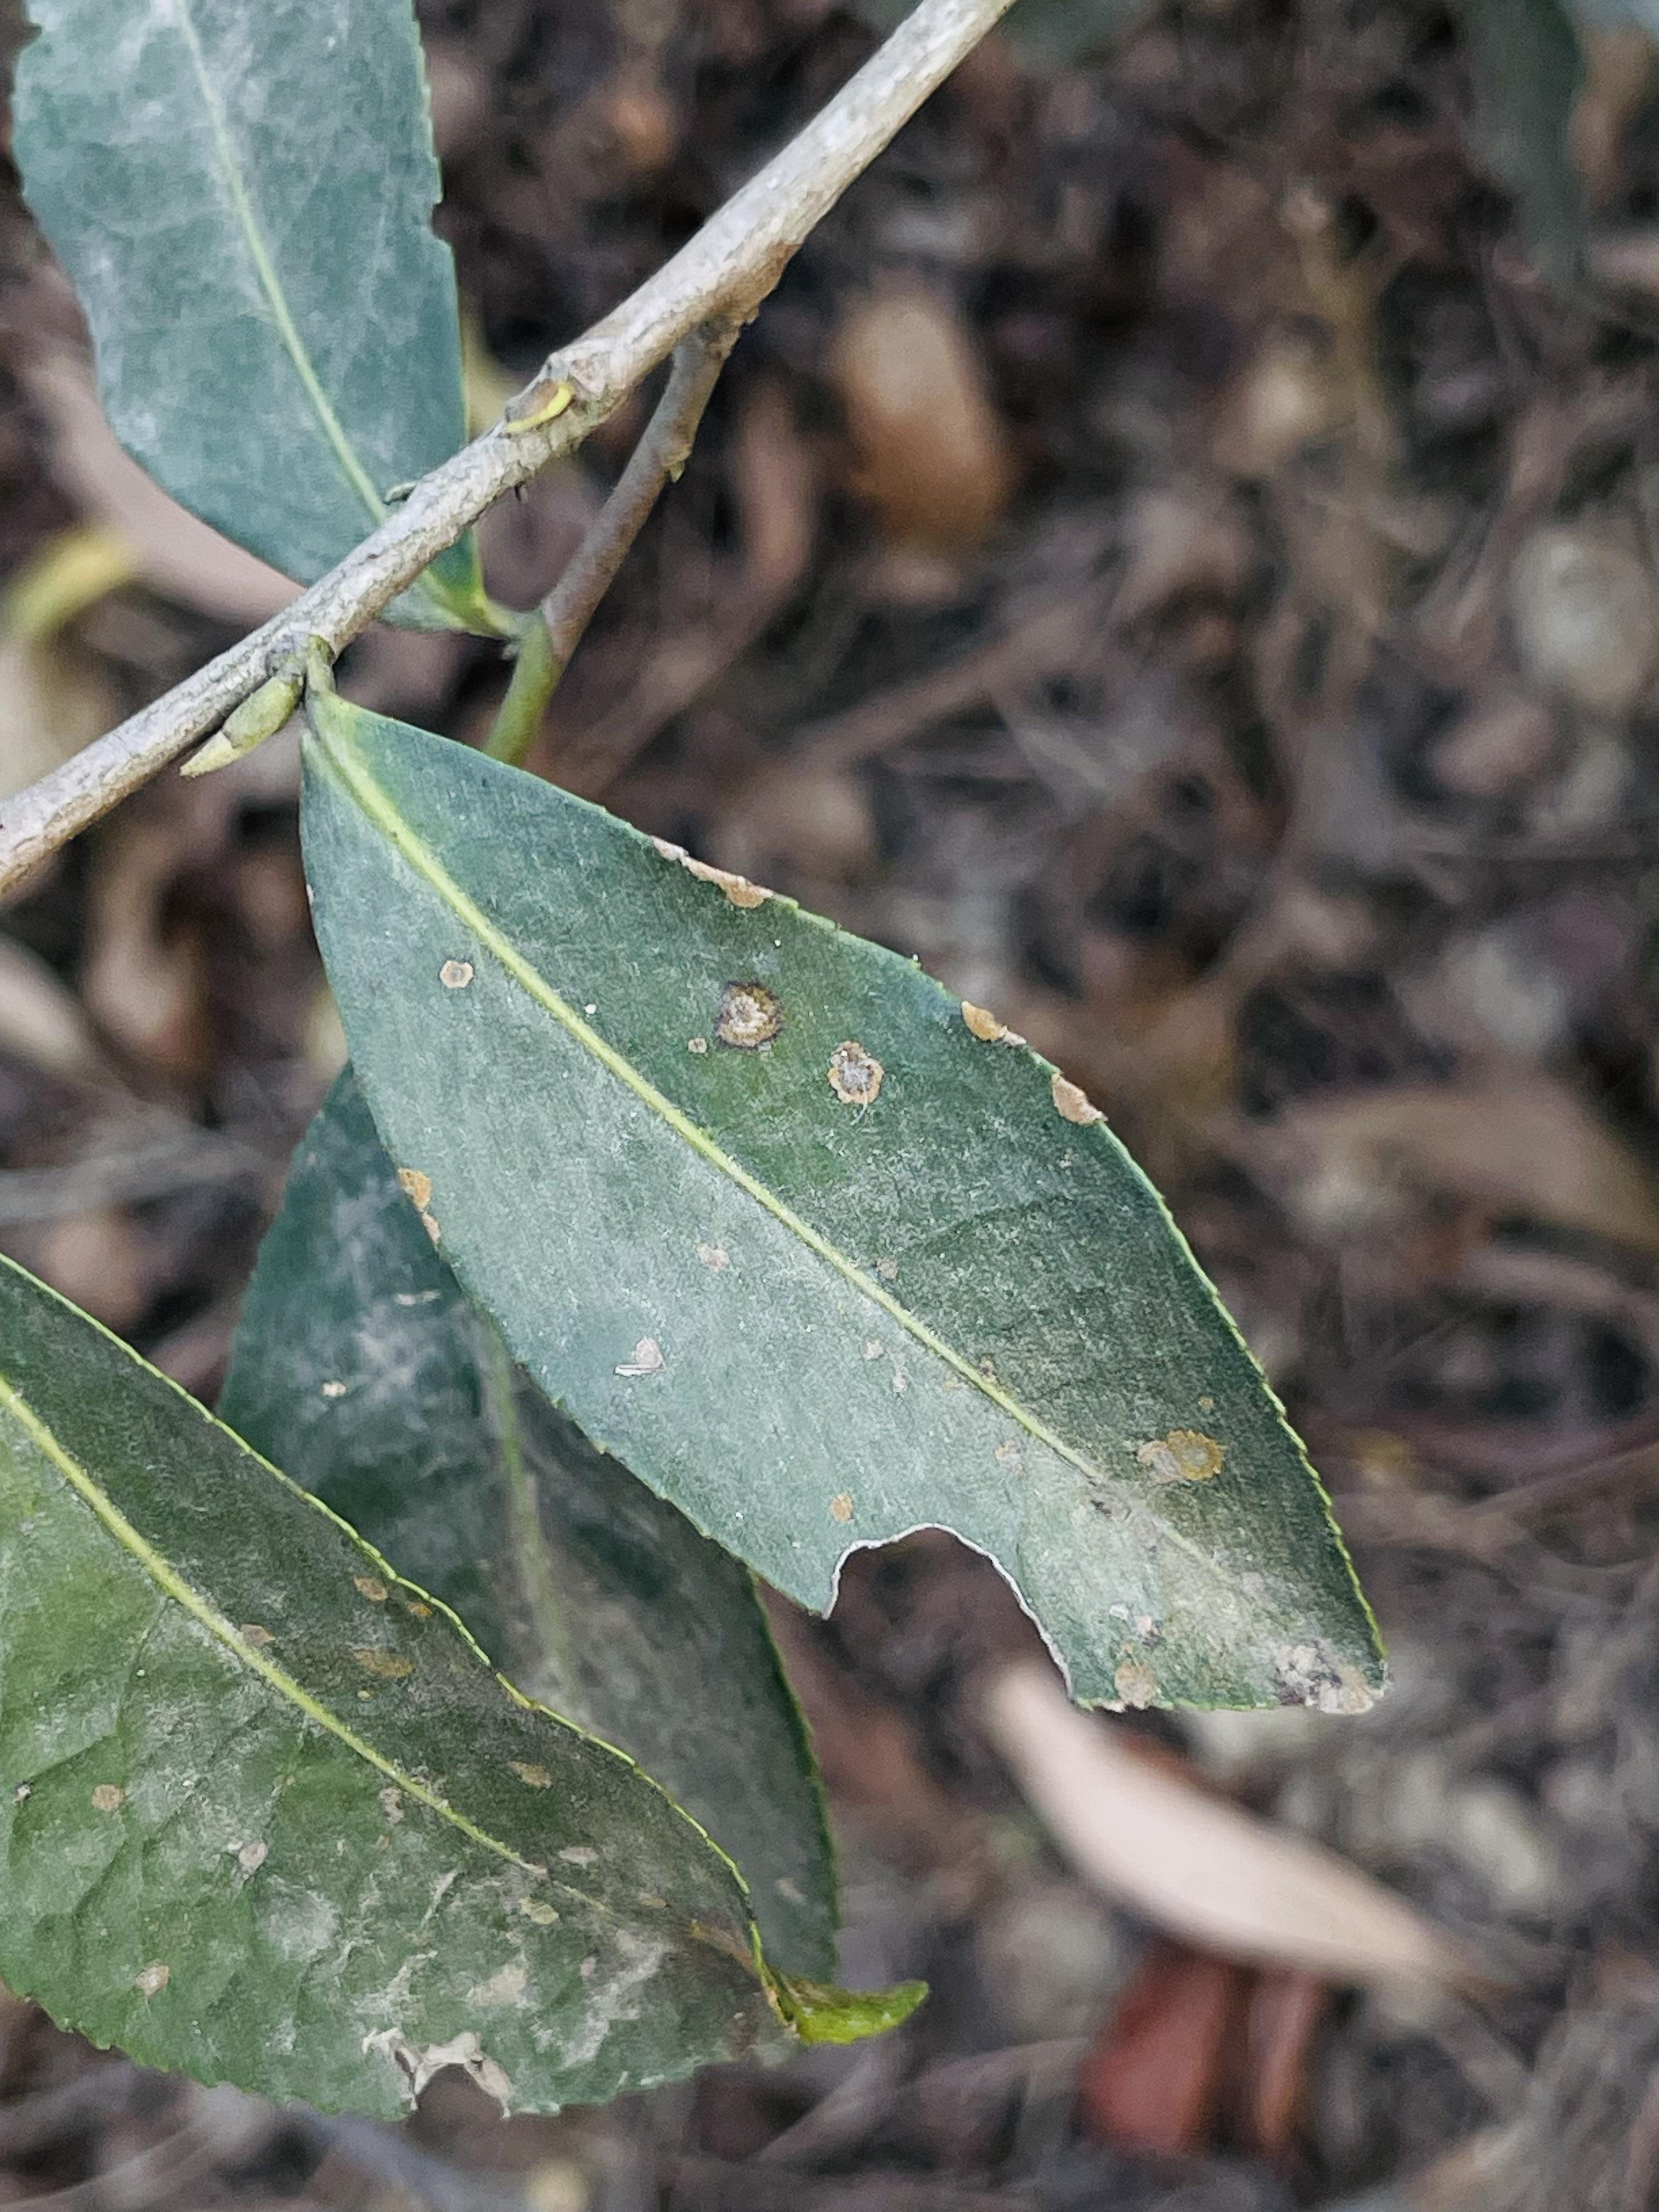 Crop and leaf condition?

tea, red rust
